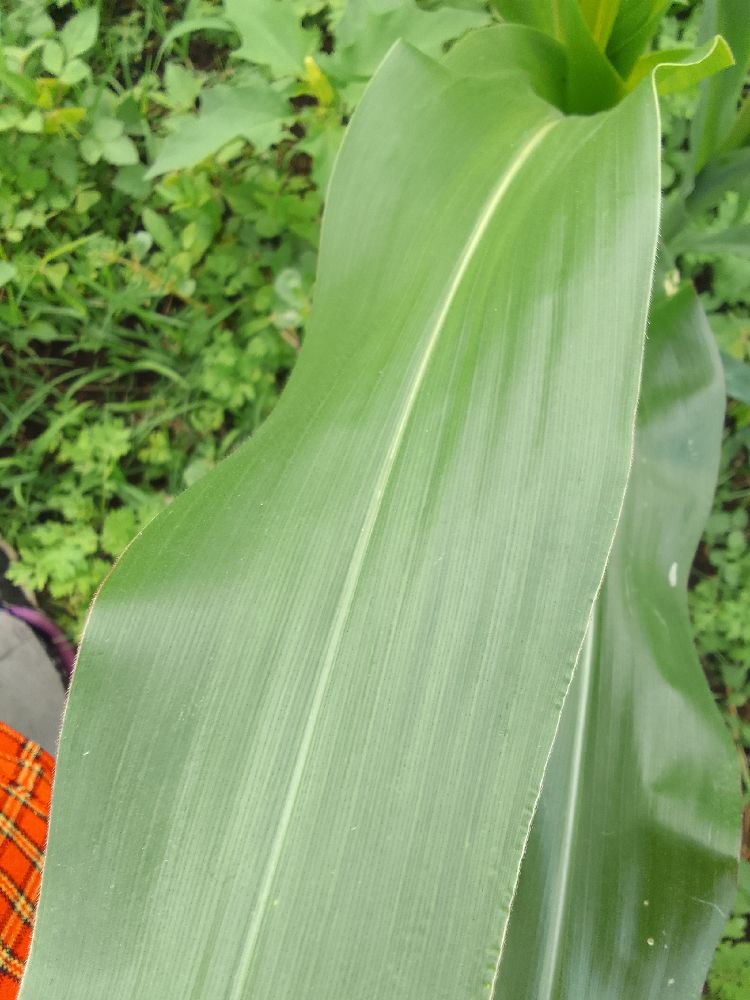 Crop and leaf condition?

maize, healthy
